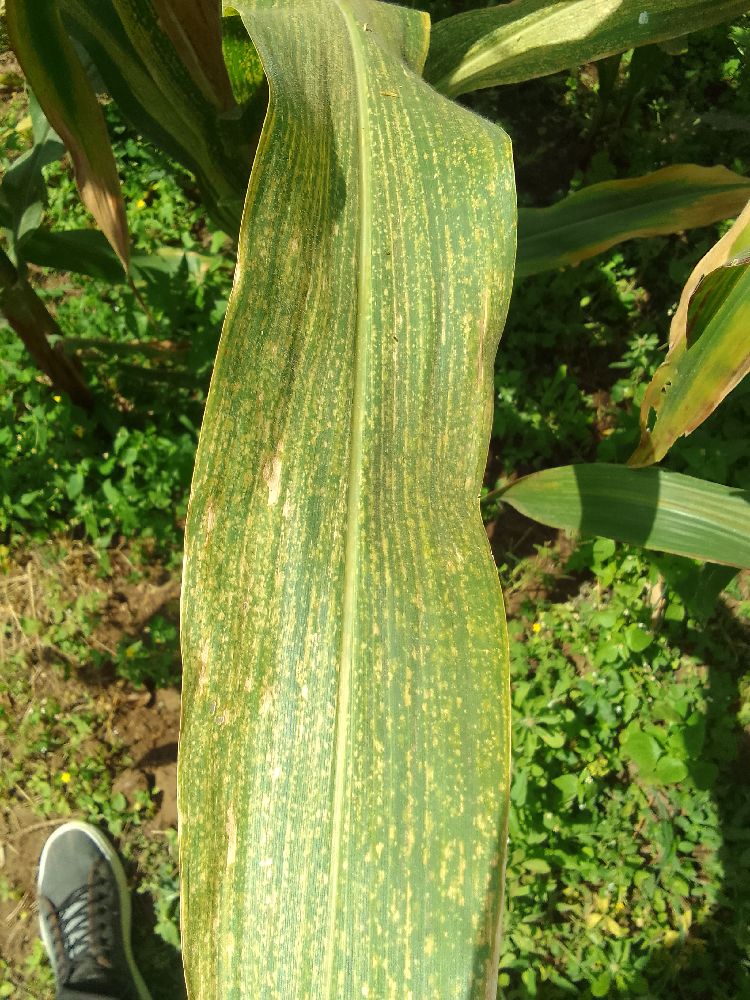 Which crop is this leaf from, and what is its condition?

maize, maize streak virus
